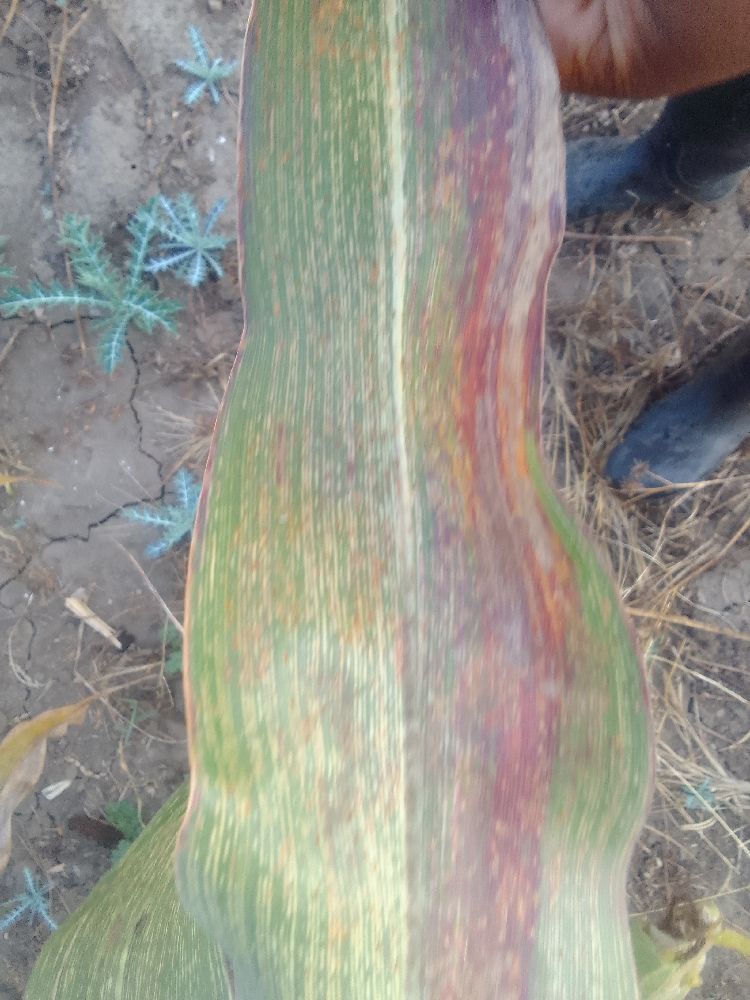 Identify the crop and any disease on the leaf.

maize, maize streak virus
